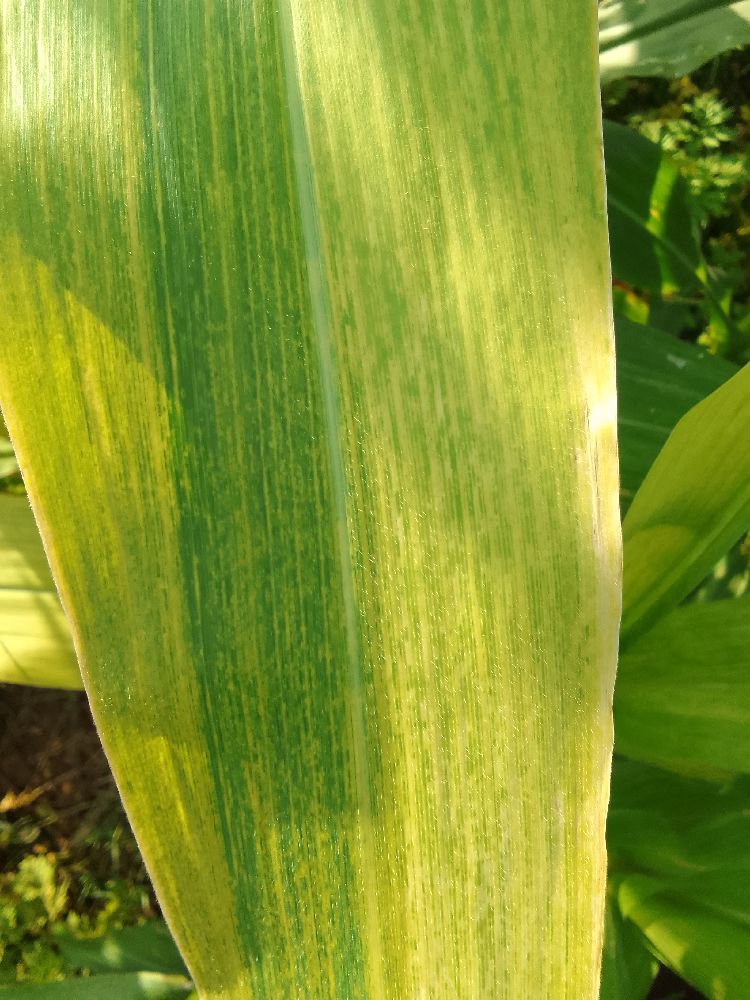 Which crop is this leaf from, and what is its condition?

maize, maize lethal necrosis
